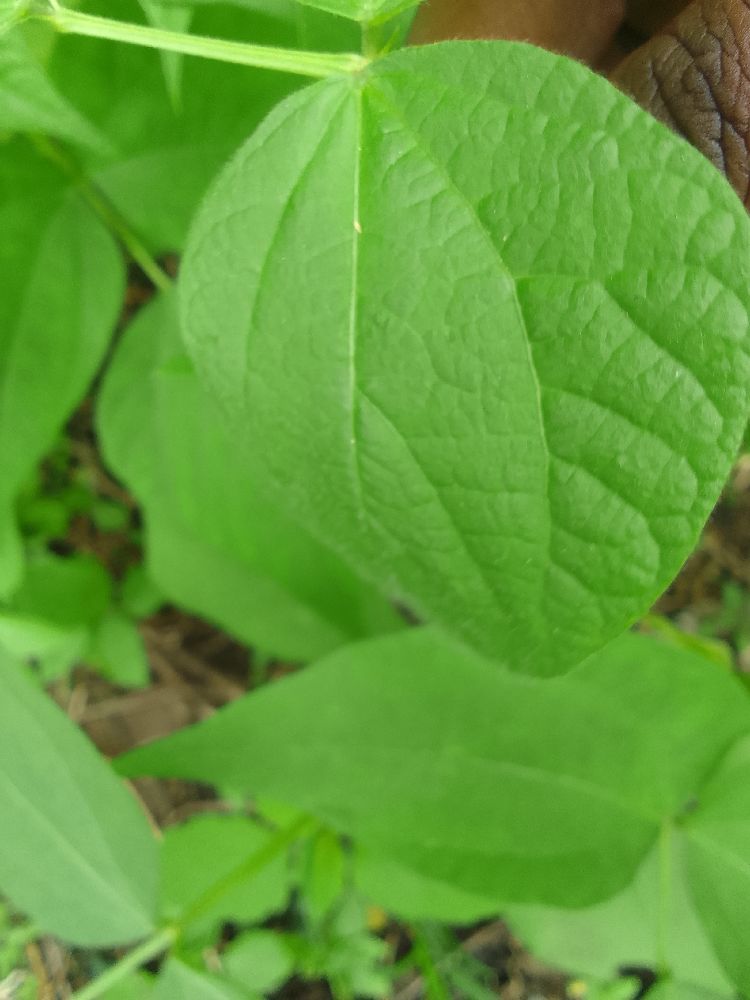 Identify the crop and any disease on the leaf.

common bean, healthy
